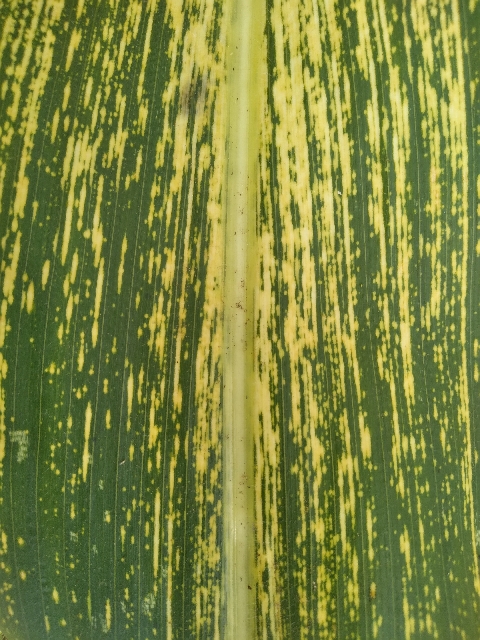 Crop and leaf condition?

maize, maize streak virus
